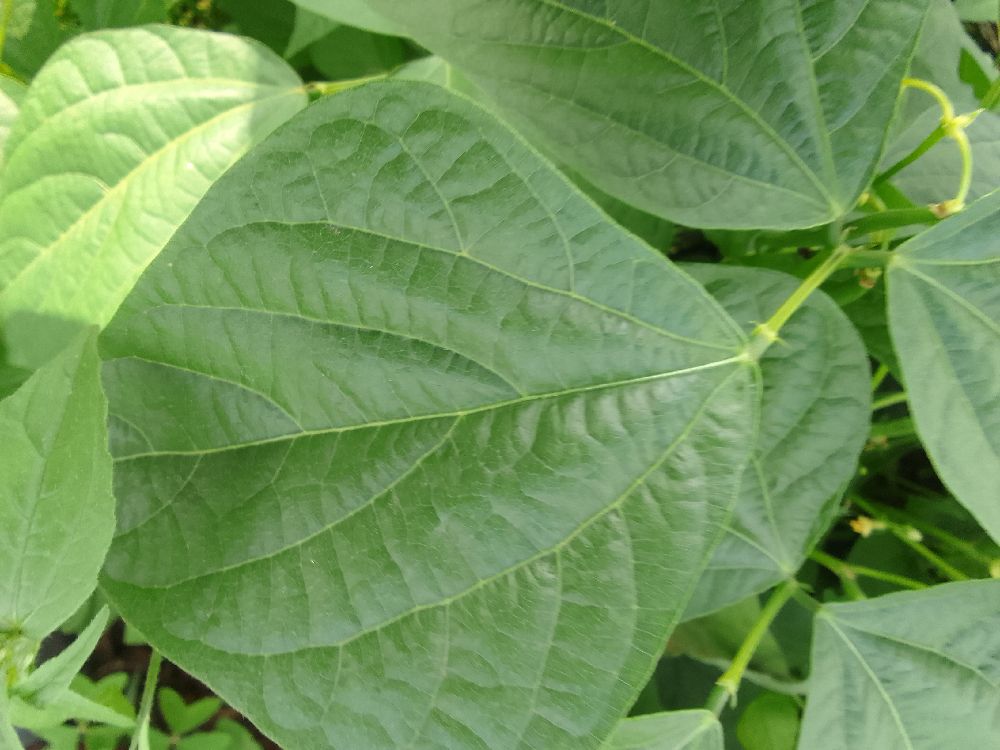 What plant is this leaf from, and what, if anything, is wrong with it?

common bean, healthy
